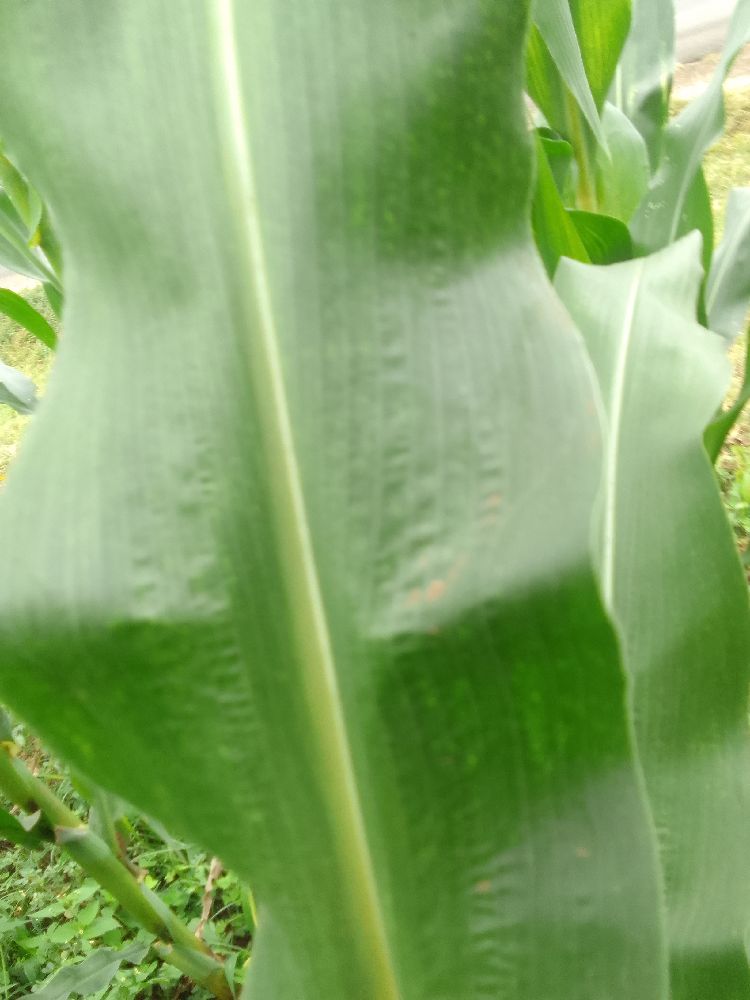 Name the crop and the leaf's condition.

maize, healthy
